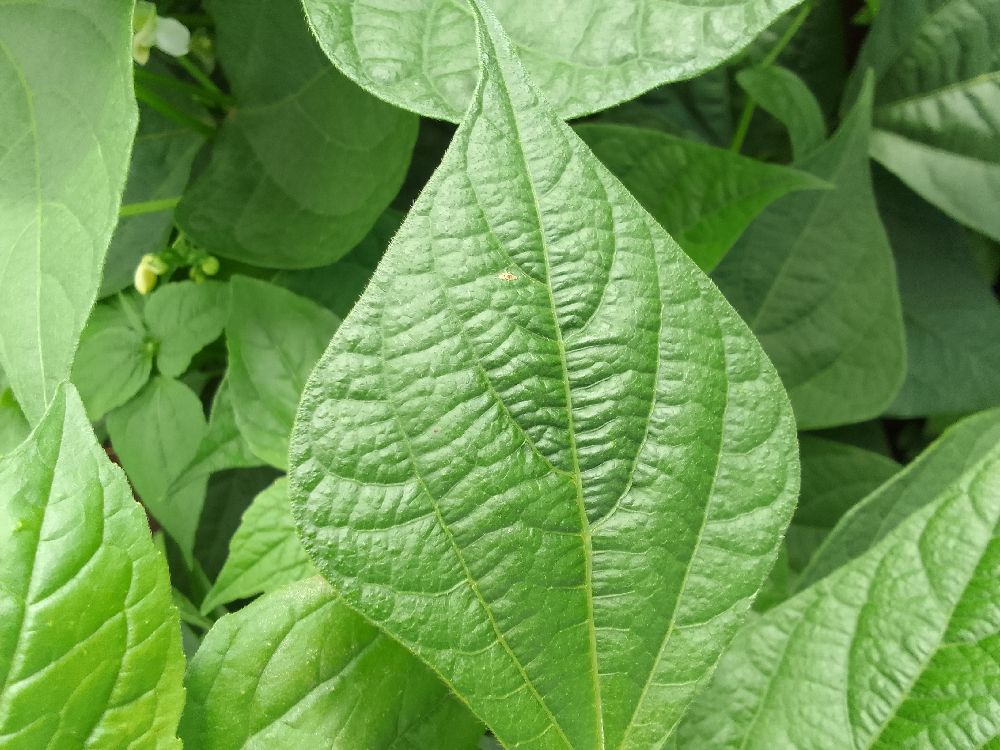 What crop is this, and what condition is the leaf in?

common bean, healthy
